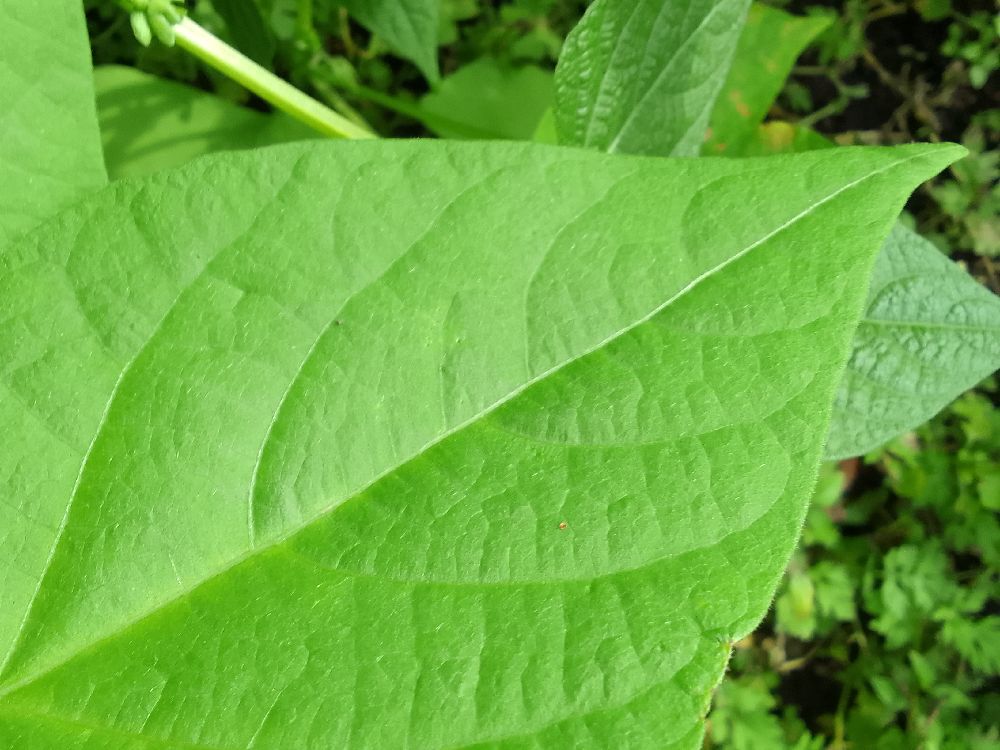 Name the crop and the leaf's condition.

common bean, healthy
